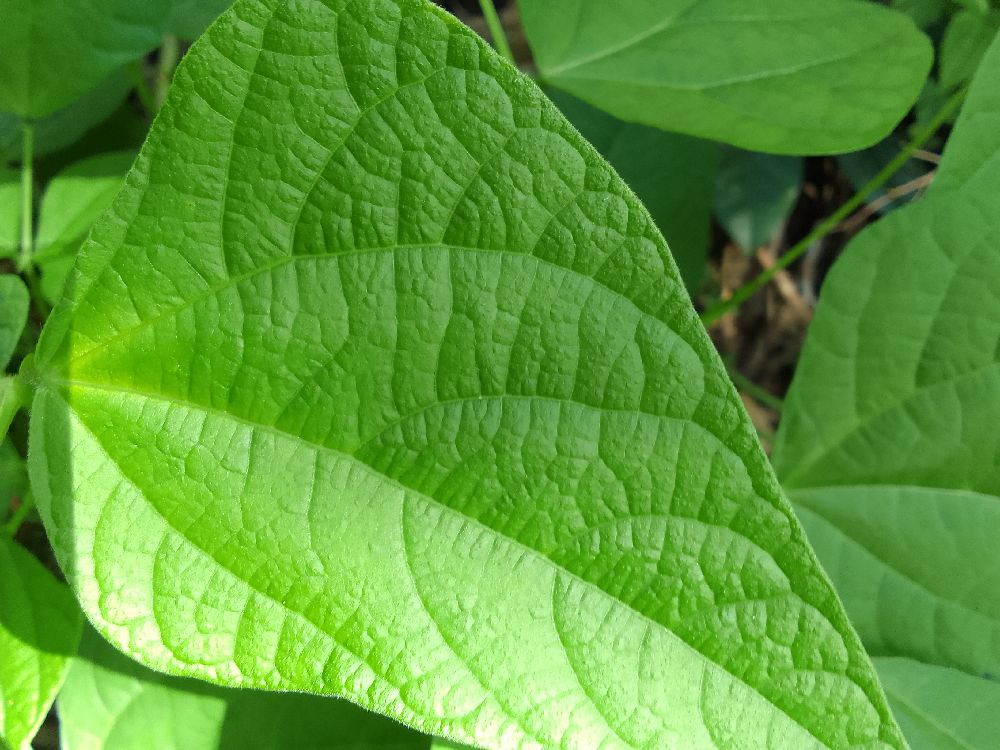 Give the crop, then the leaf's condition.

common bean, healthy
